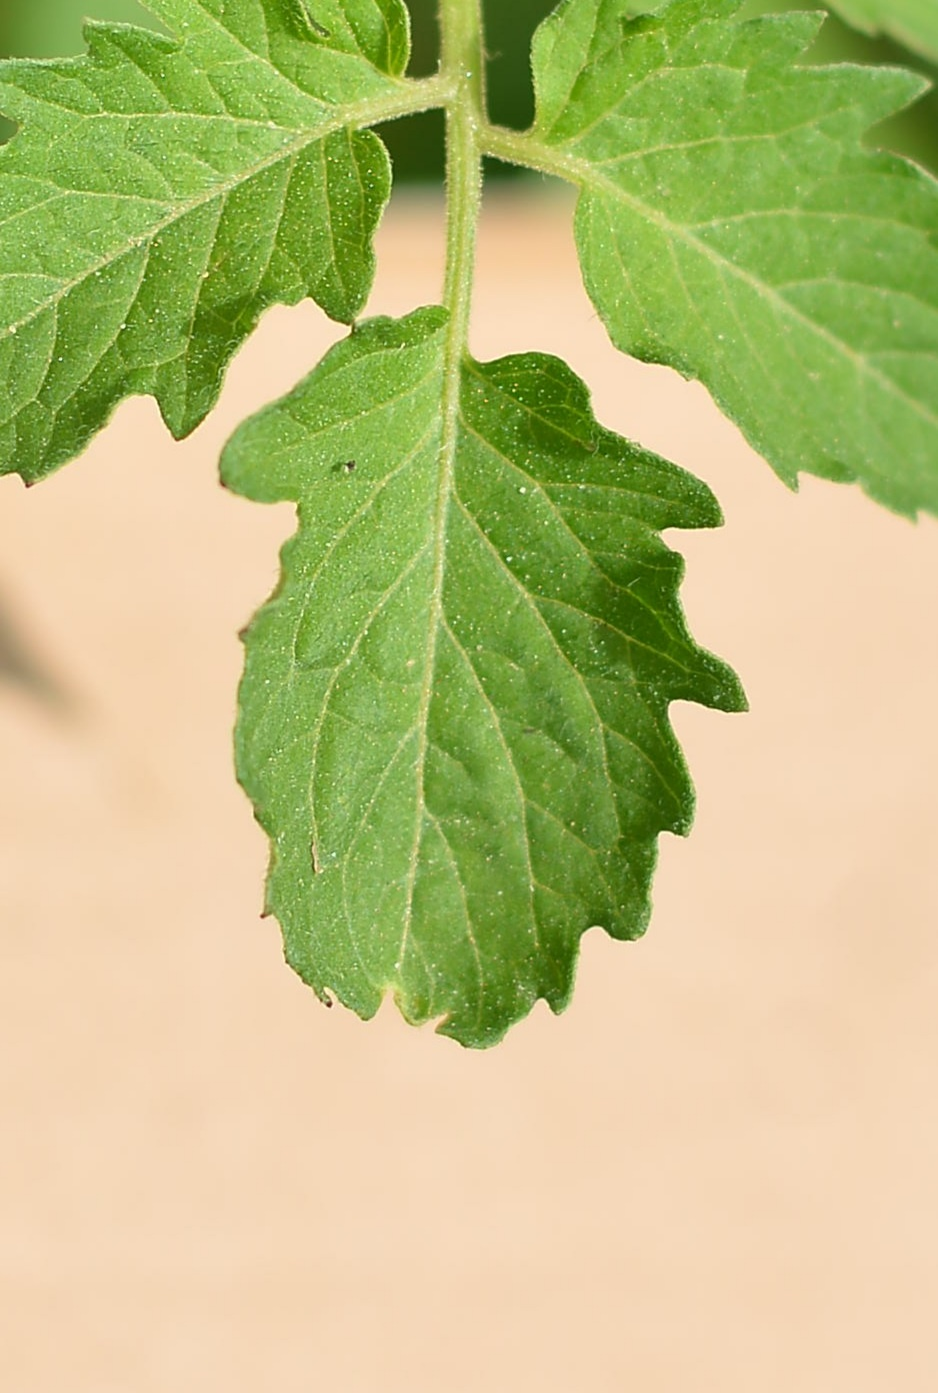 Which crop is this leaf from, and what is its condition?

tomato, infected
